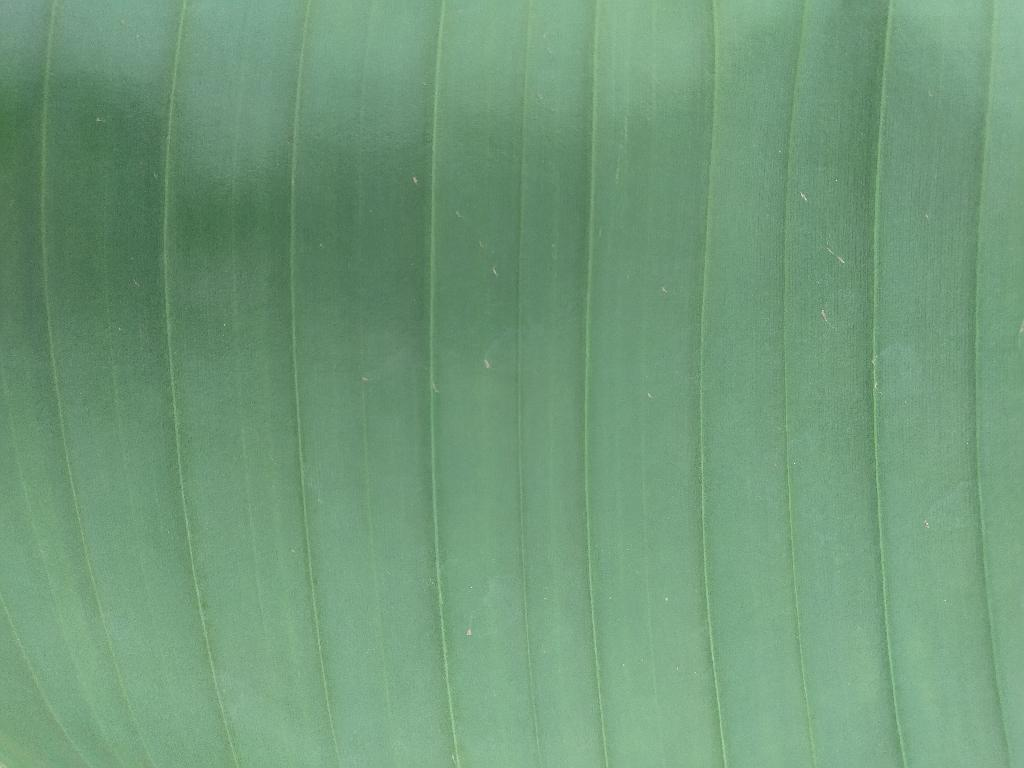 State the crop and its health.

banana, healthy
